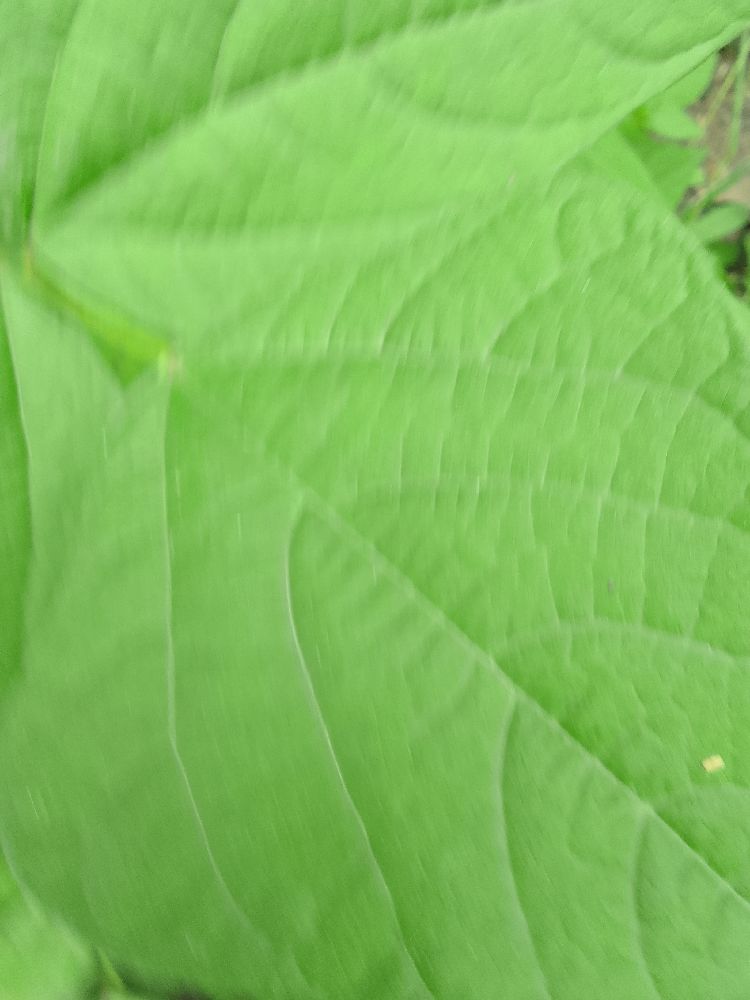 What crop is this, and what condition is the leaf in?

common bean, healthy
